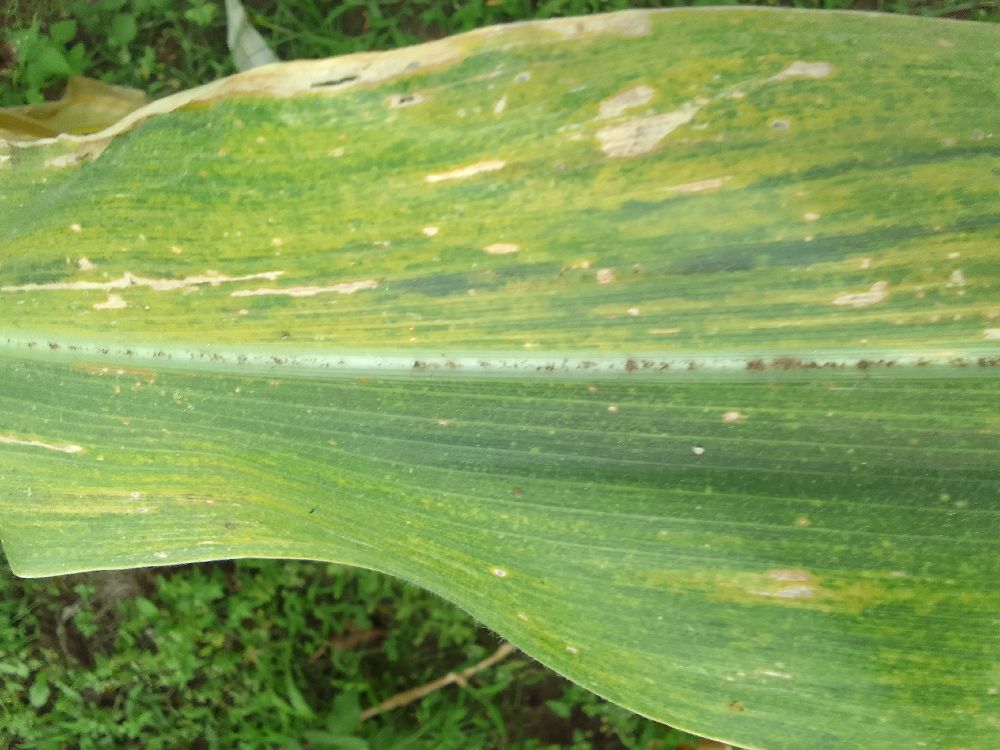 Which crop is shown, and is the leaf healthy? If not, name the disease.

maize, maize lethal necrosis
